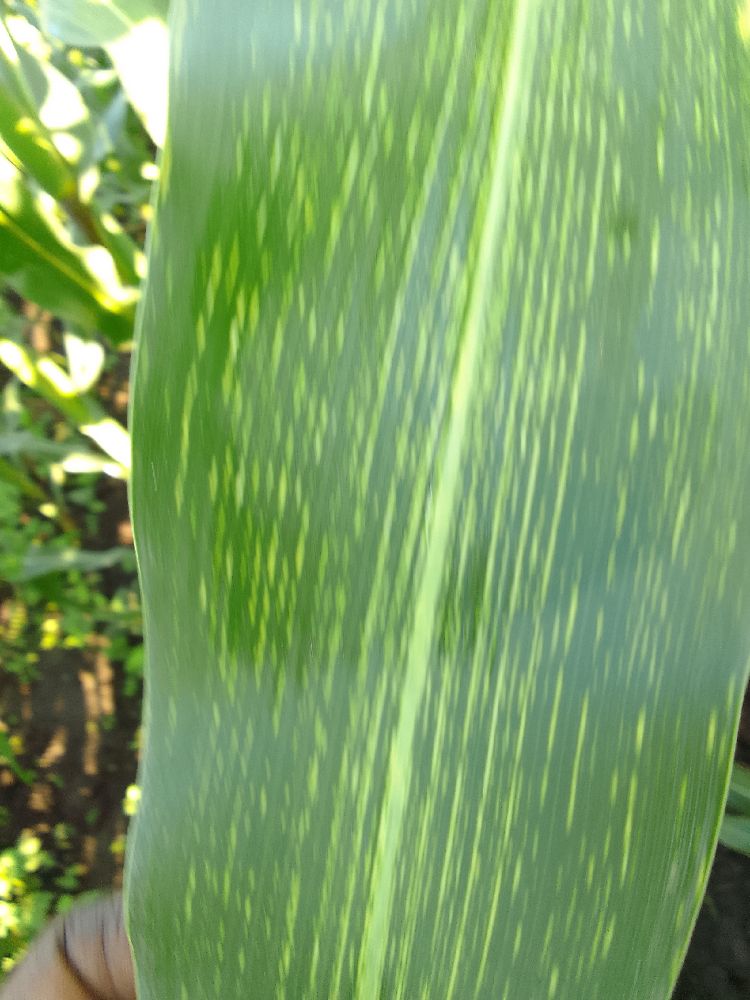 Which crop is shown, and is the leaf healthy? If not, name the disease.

maize, maize streak virus
